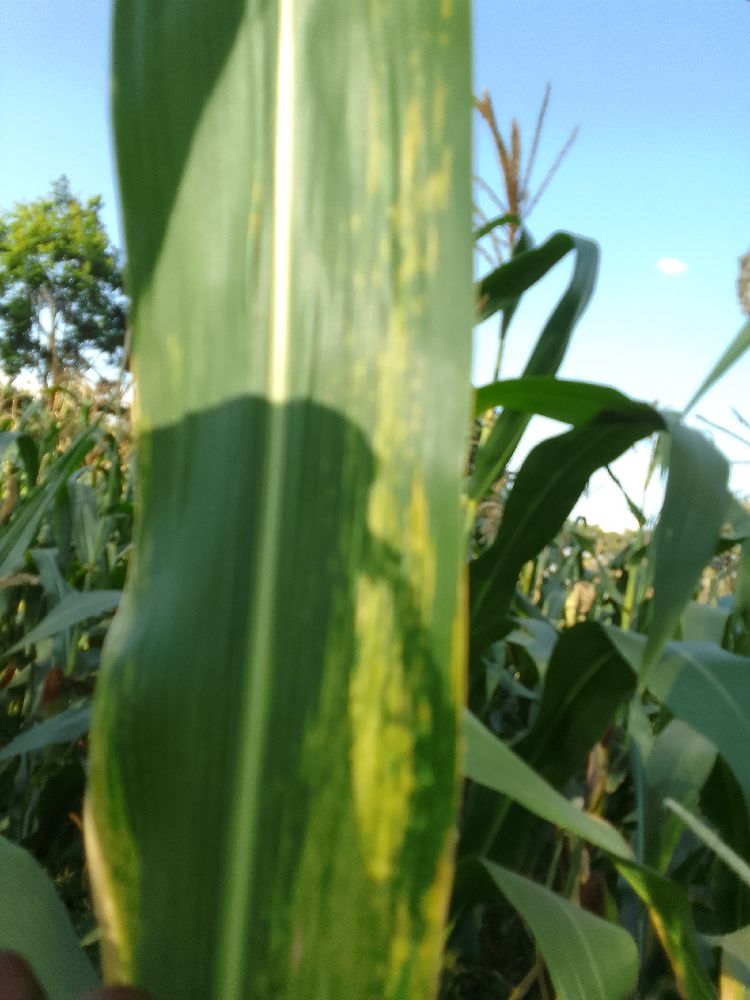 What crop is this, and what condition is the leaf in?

maize, maize lethal necrosis
